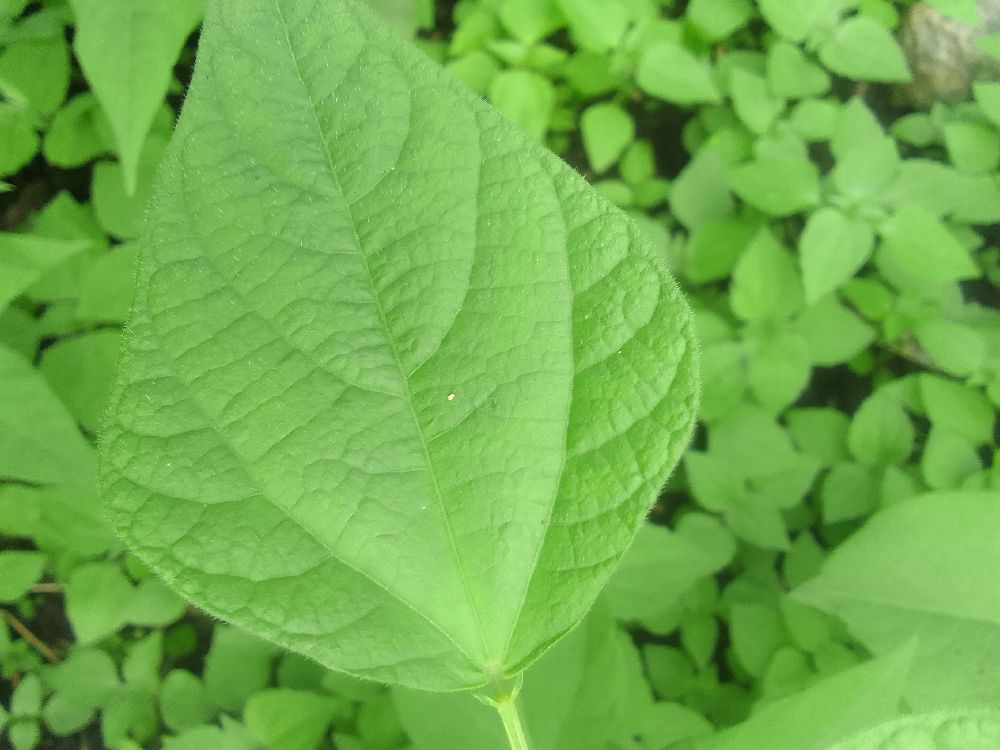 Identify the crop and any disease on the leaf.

common bean, healthy
